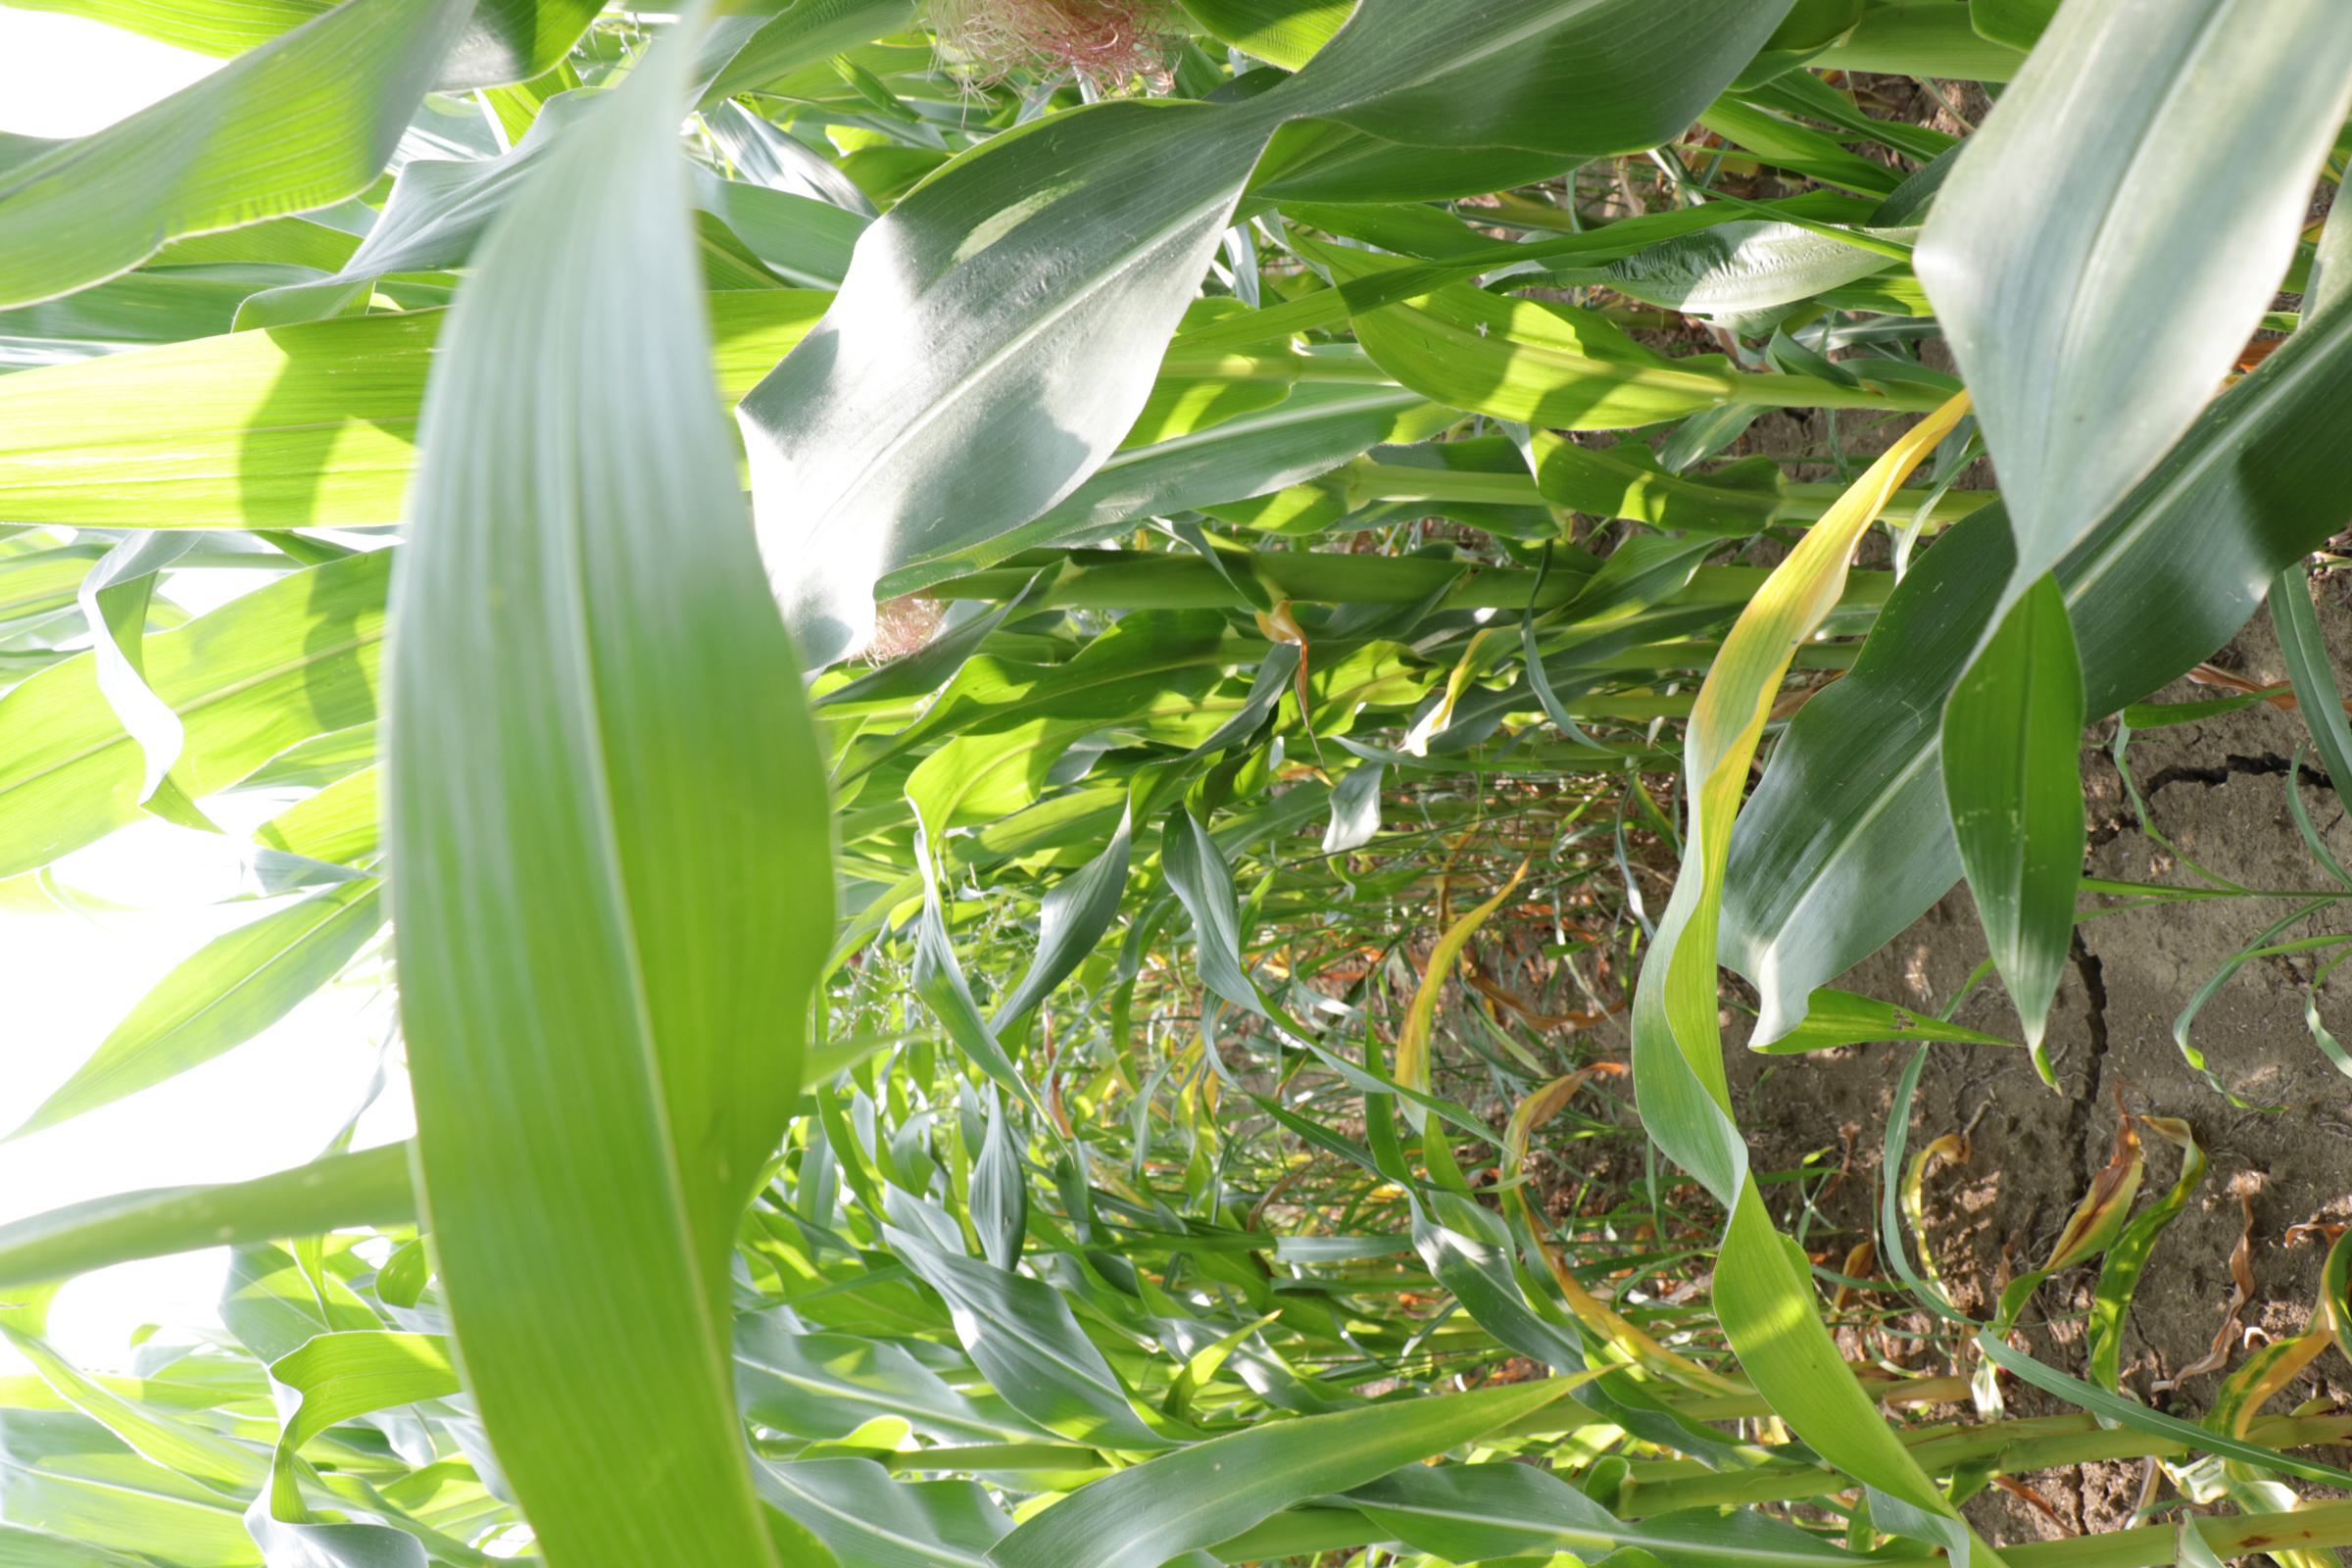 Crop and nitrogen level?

maize, full nitrogen fertilisation
